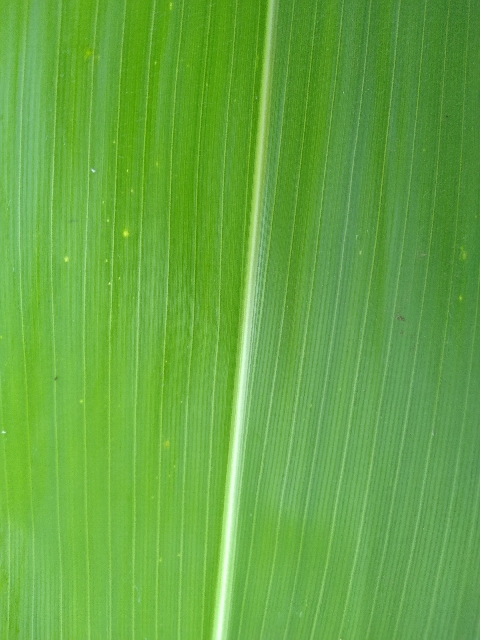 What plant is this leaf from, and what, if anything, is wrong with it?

maize, healthy
